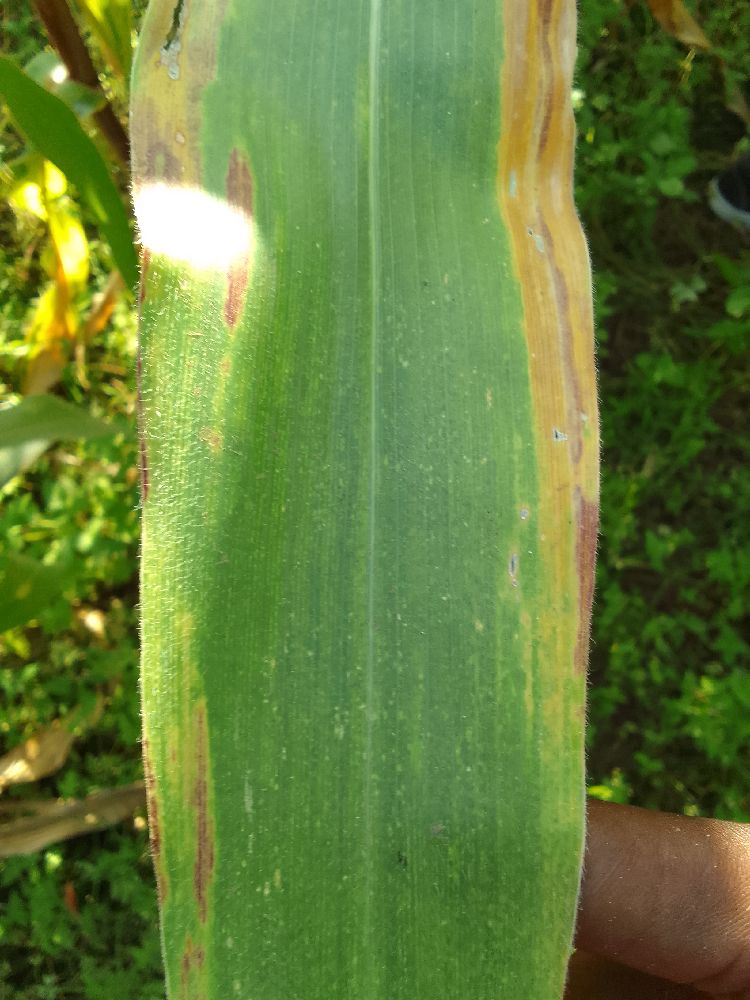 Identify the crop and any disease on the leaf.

maize, maize lethal necrosis
